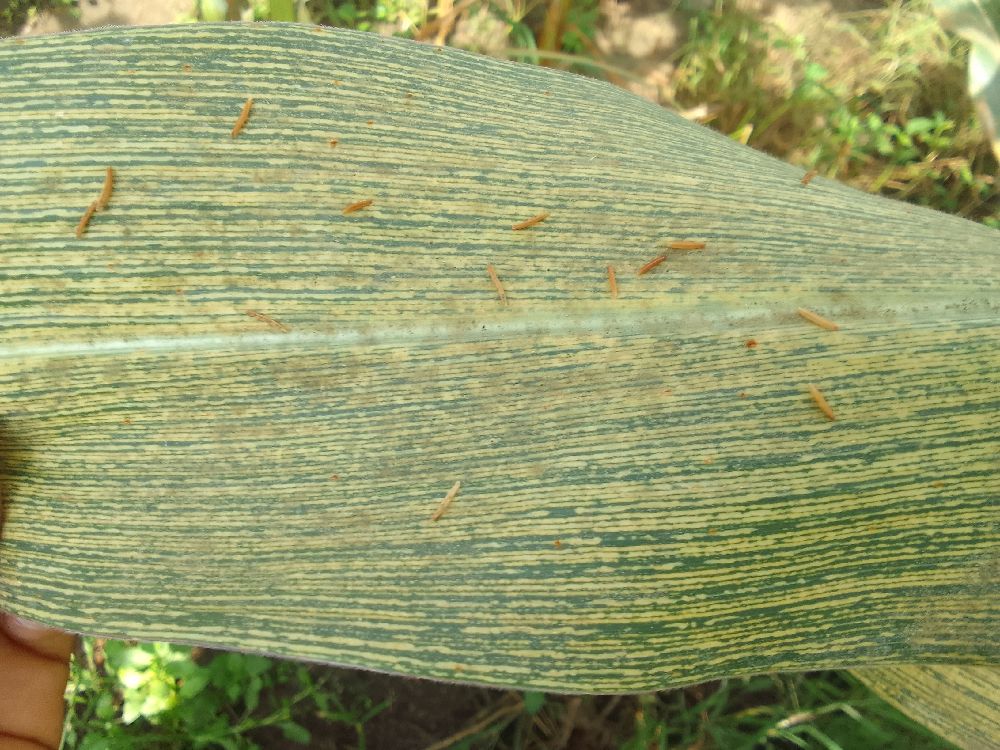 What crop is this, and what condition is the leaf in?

maize, maize streak virus
